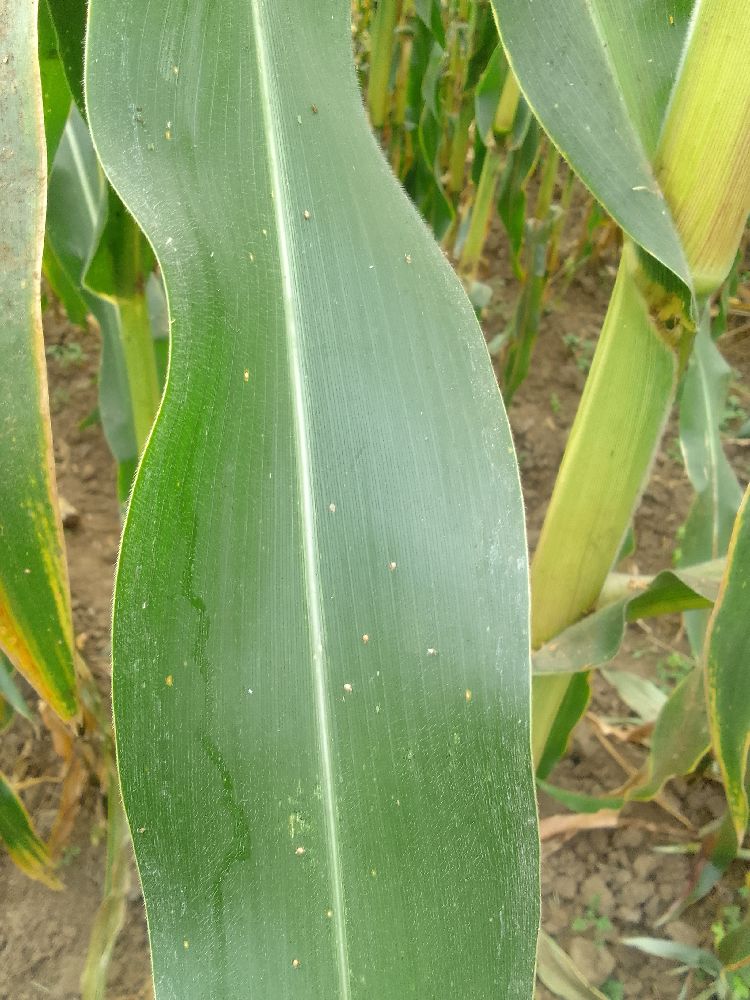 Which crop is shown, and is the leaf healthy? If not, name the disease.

maize, healthy
